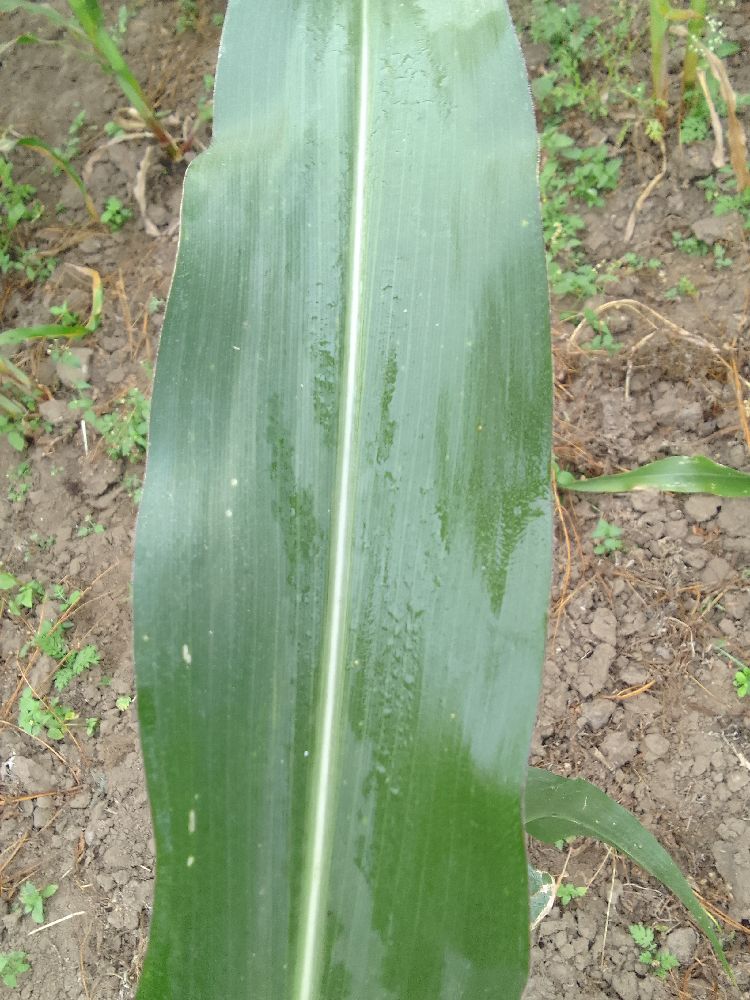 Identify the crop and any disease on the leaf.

maize, healthy
